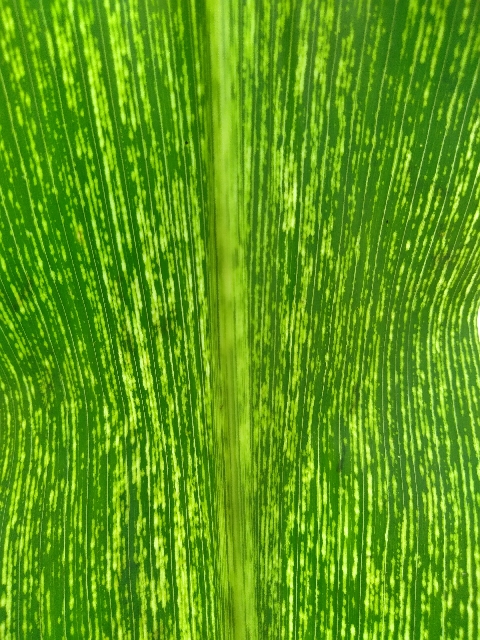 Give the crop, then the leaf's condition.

maize, maize streak virus
